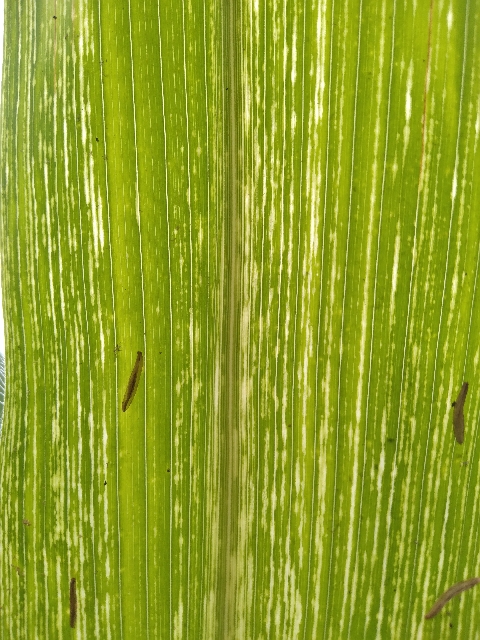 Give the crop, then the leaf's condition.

maize, maize streak virus
